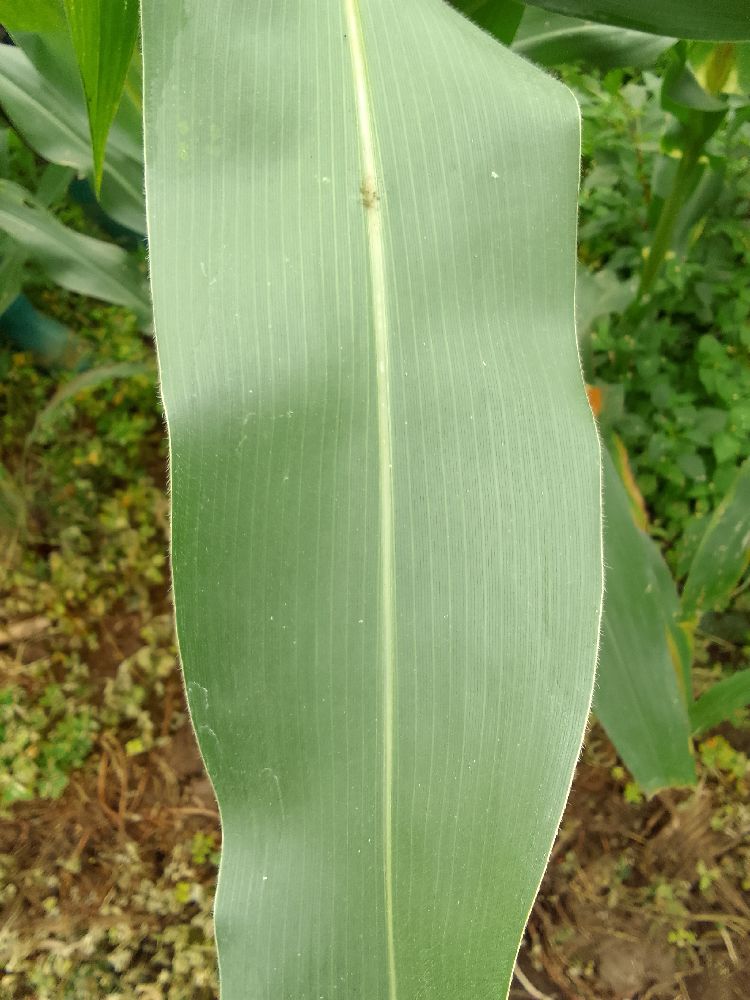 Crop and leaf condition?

maize, healthy
